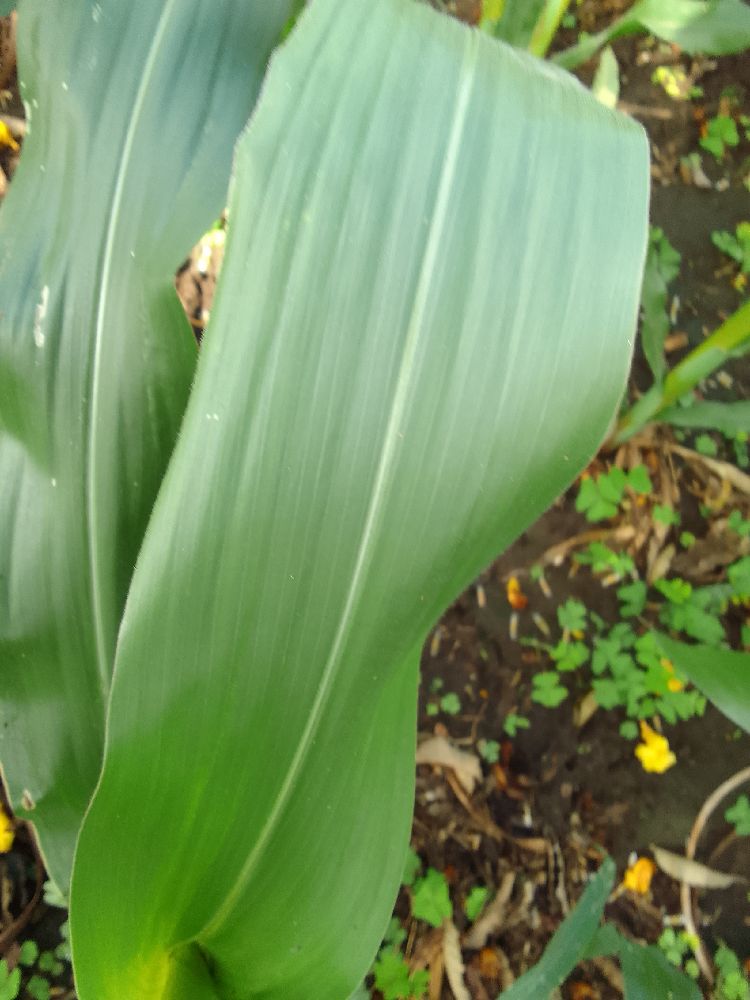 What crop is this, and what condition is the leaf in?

maize, healthy
